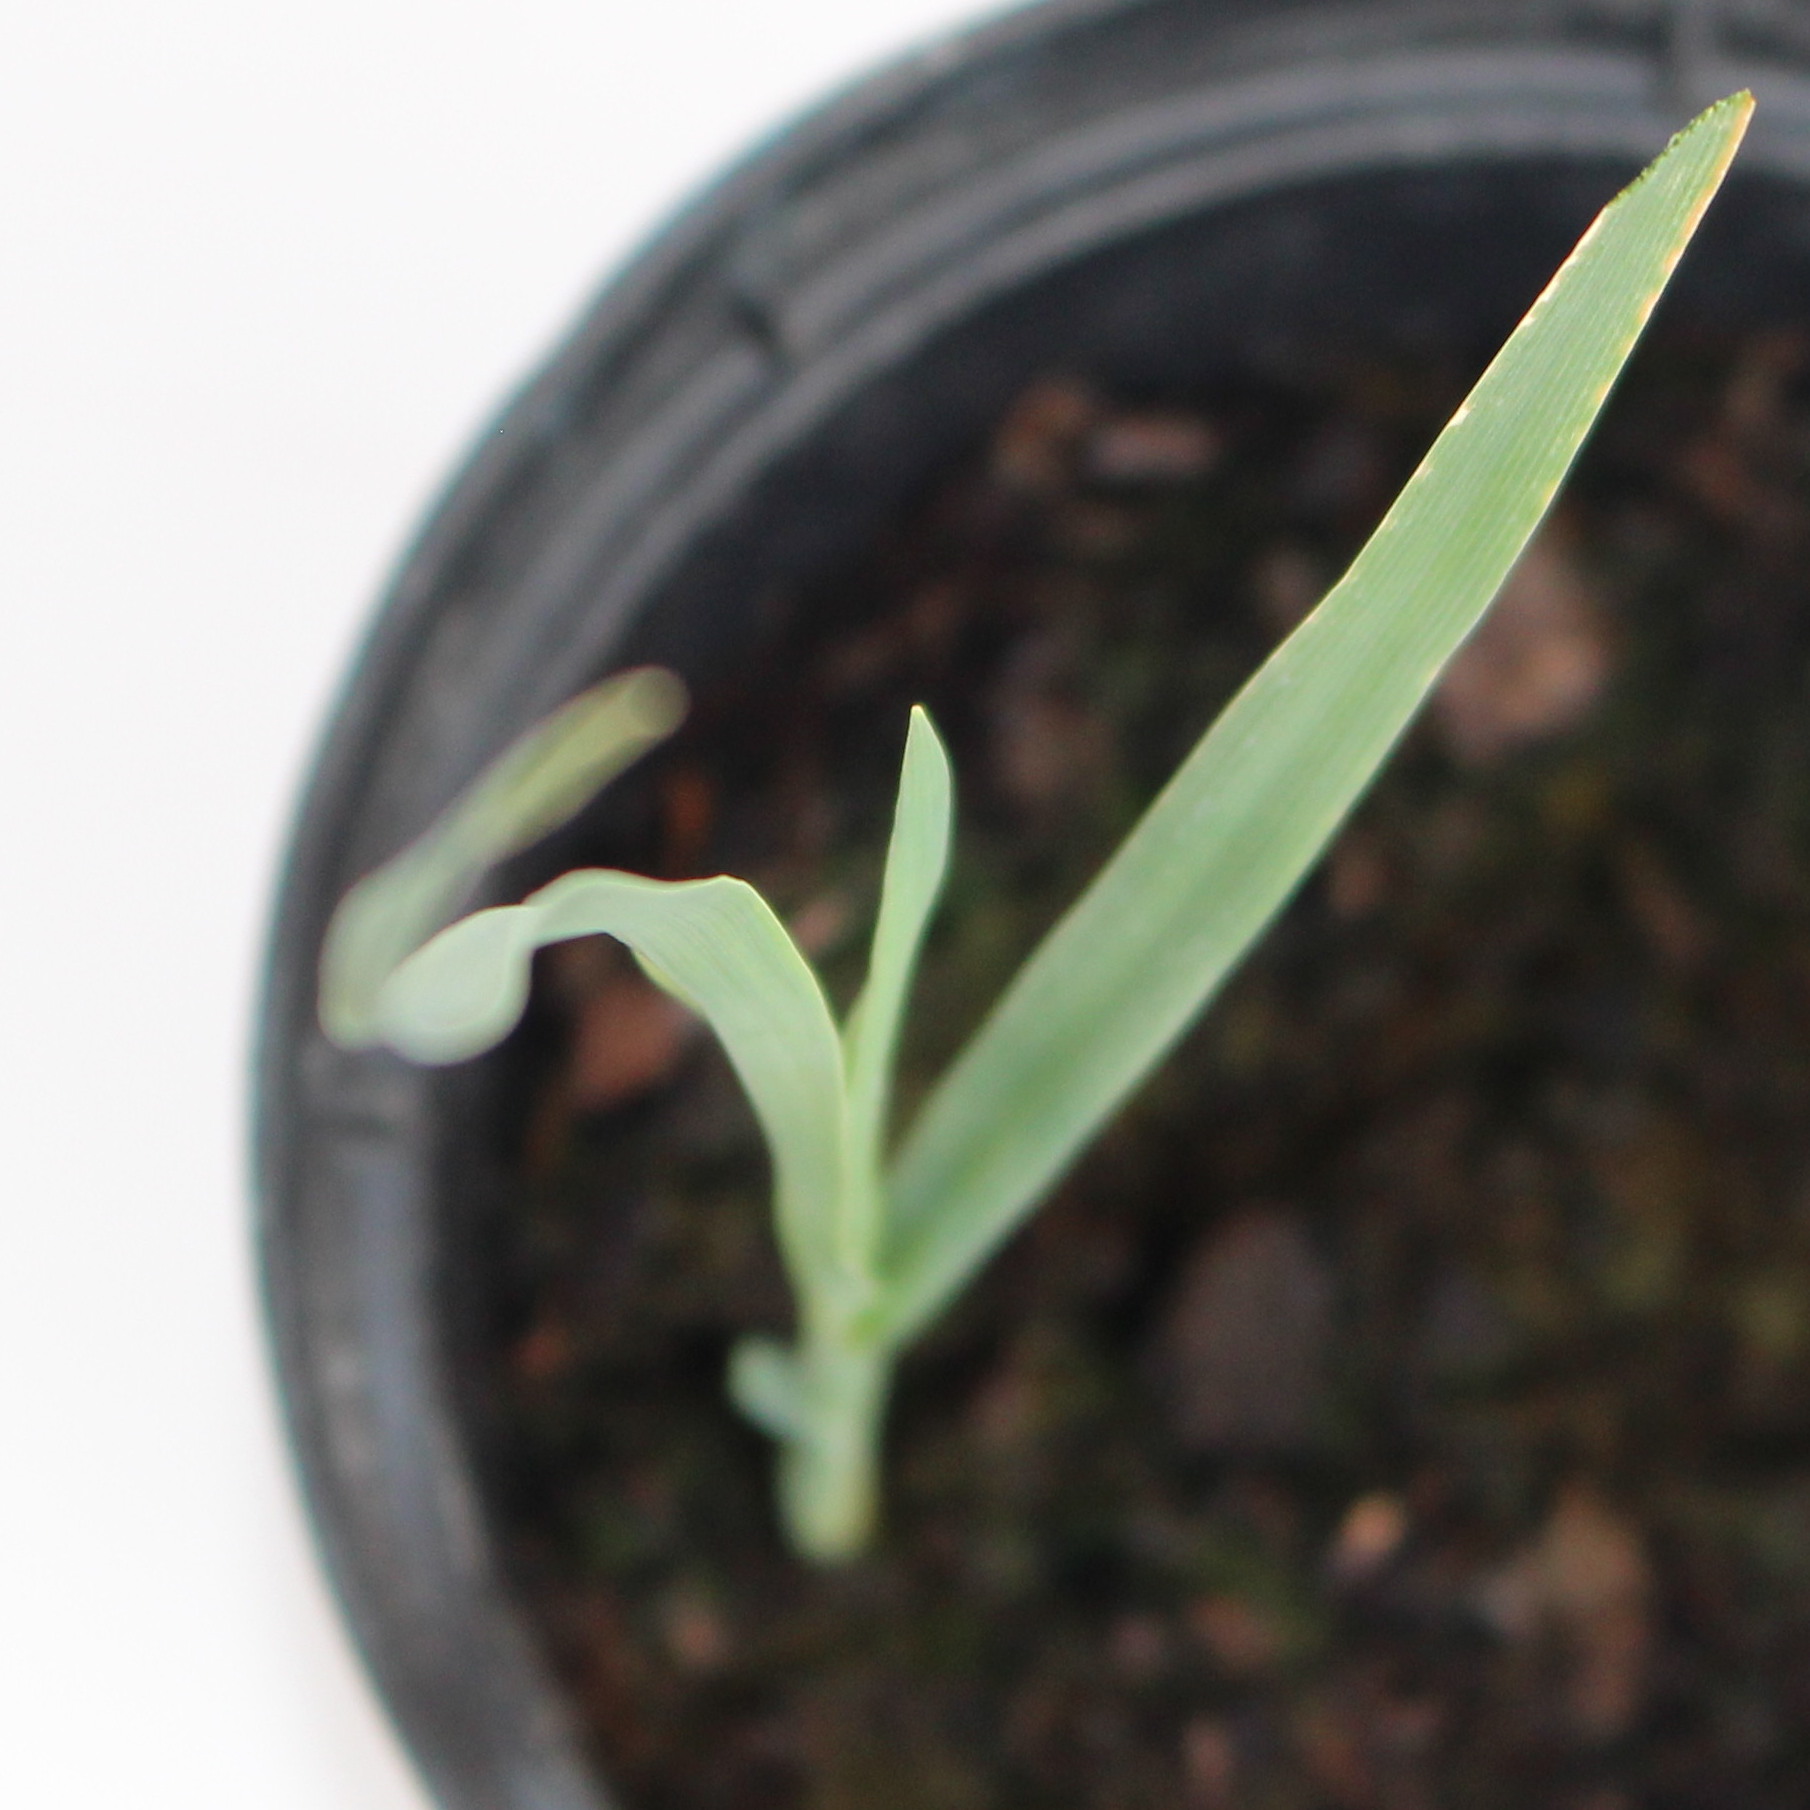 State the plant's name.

Avena sterilis
